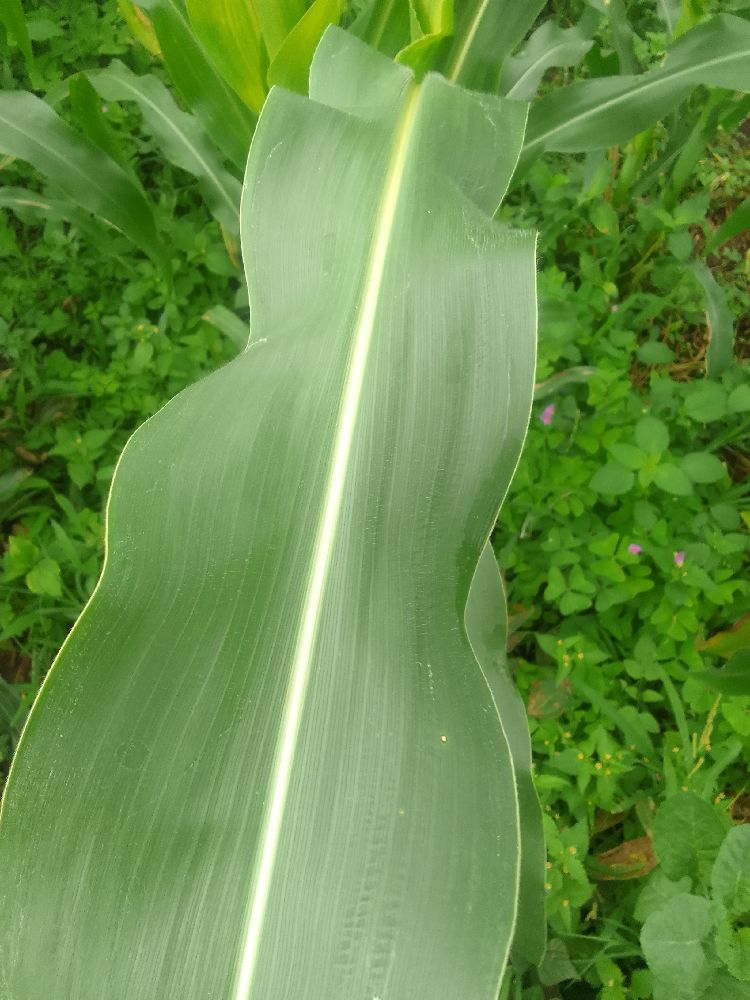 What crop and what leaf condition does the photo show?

maize, healthy
